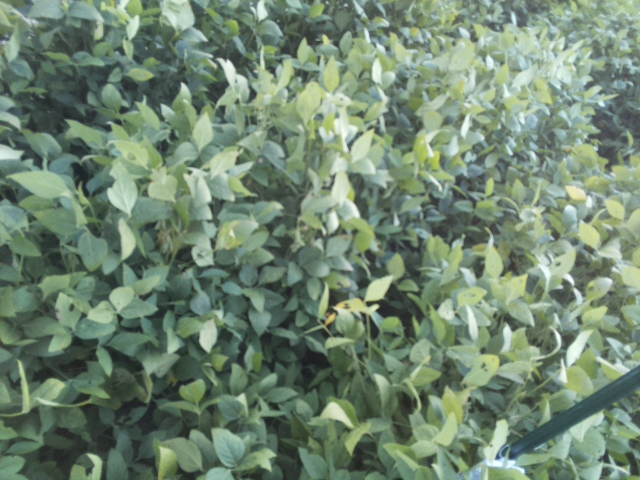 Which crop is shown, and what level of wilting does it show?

soybean, slight leaflet or petiole turgor loss in upper canopy
